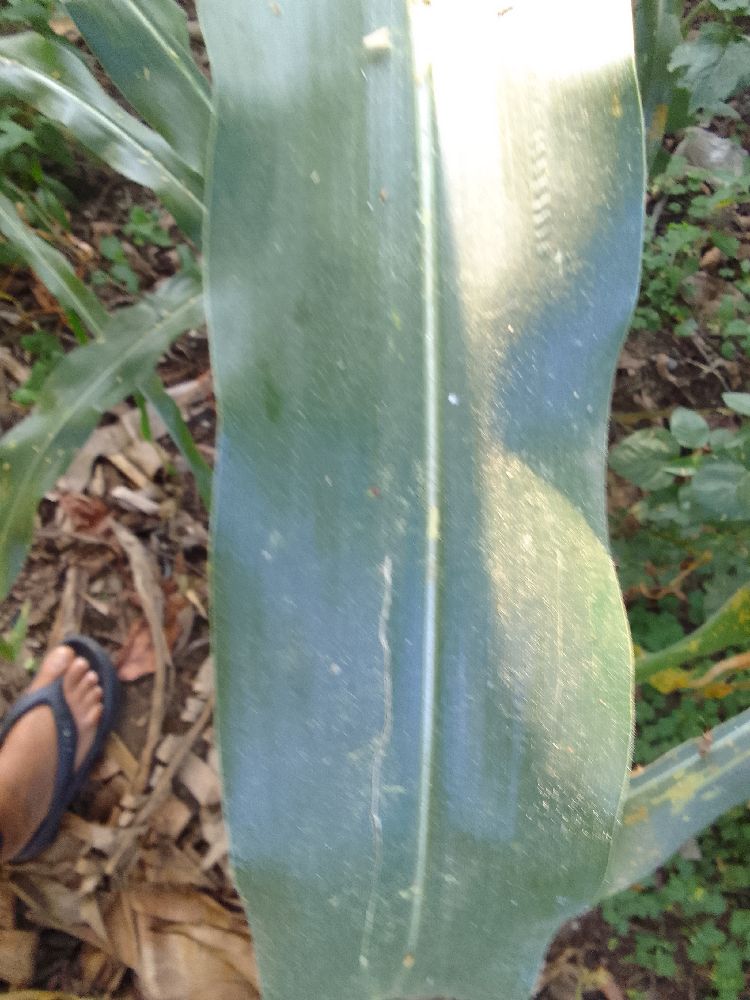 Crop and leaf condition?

maize, healthy
